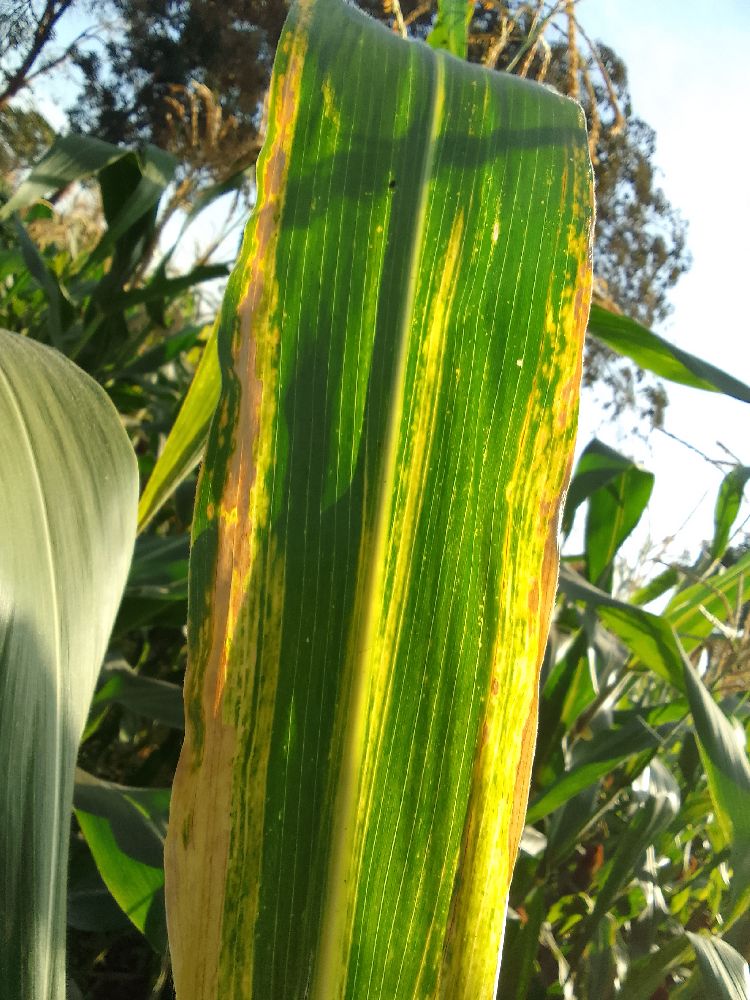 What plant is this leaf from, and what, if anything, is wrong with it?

maize, maize lethal necrosis
